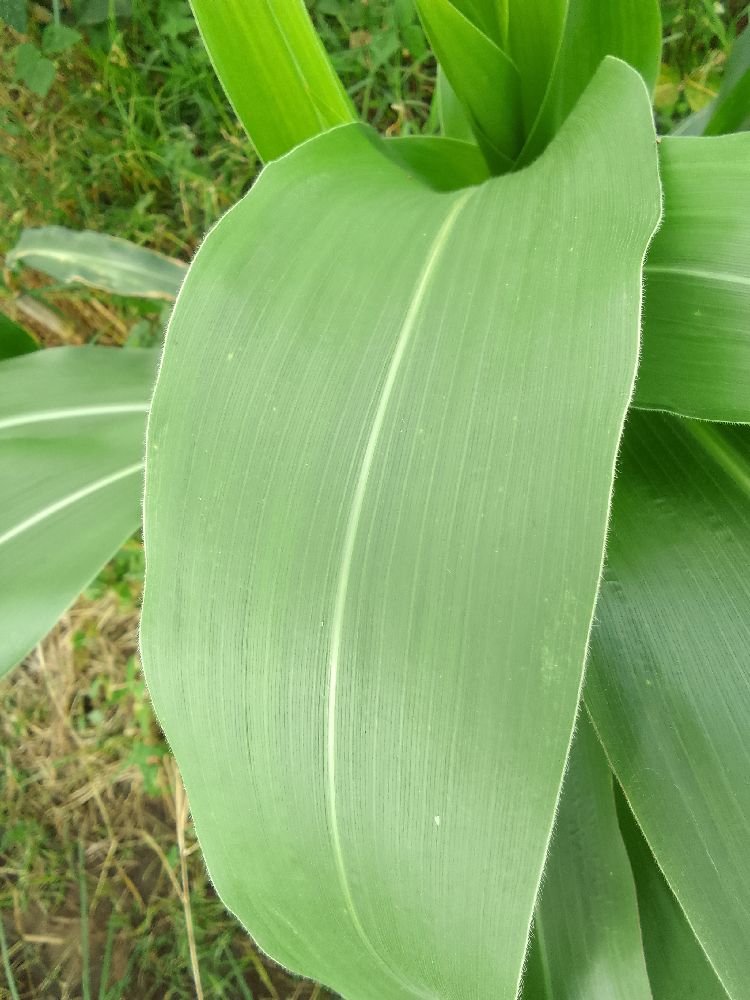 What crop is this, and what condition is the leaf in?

maize, healthy
